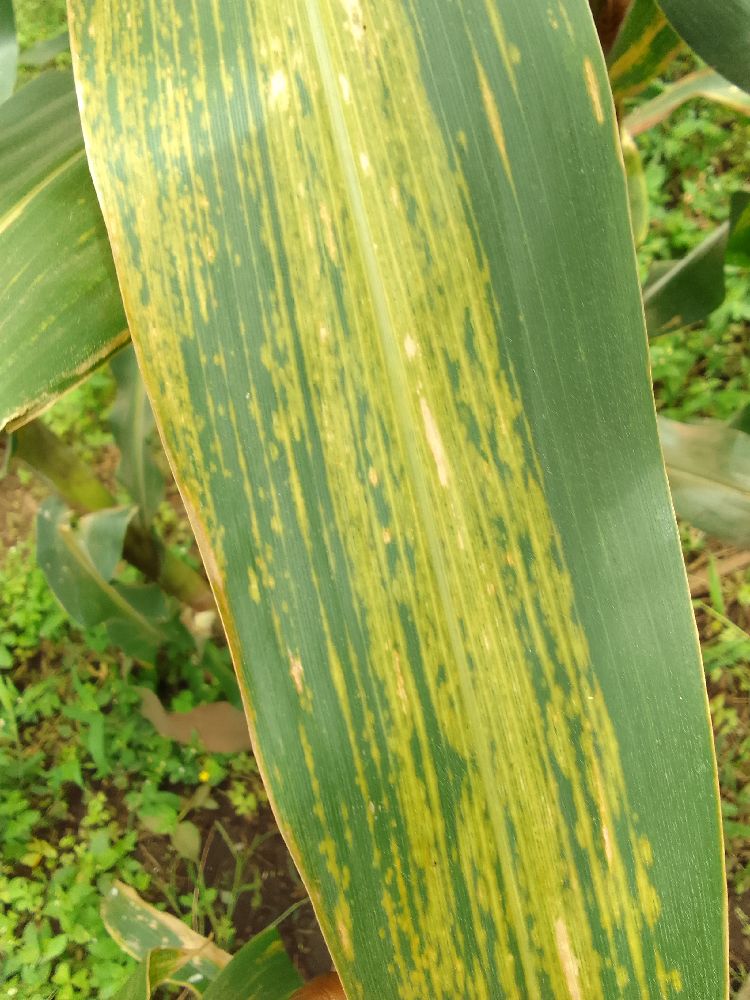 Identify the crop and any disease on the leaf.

maize, maize lethal necrosis
